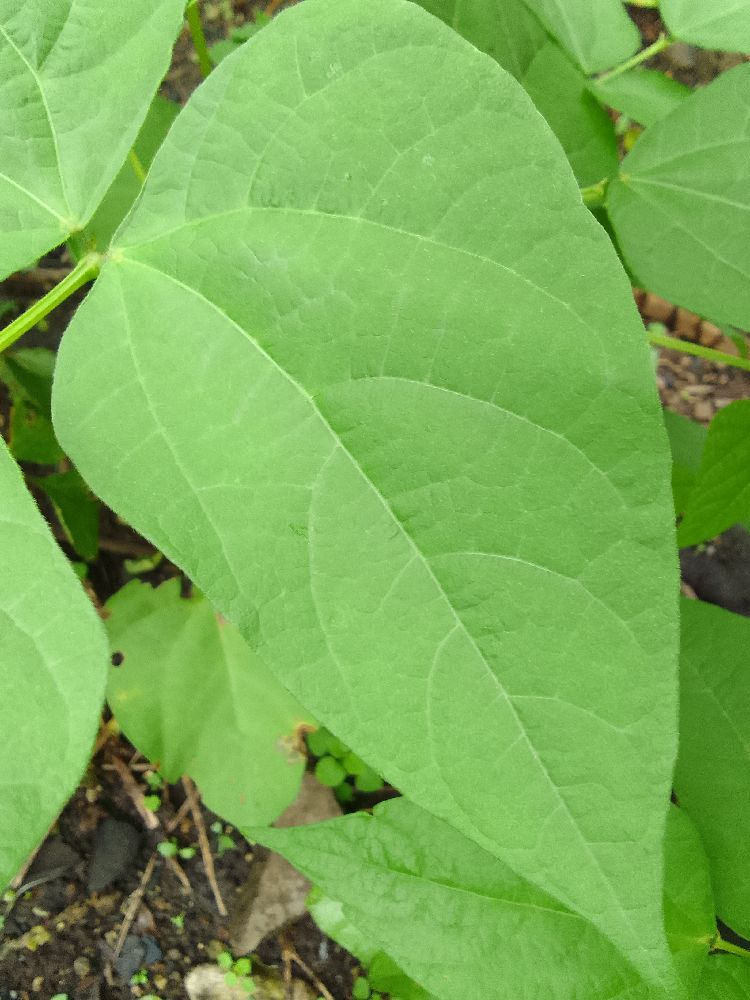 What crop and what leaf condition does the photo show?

common bean, healthy
